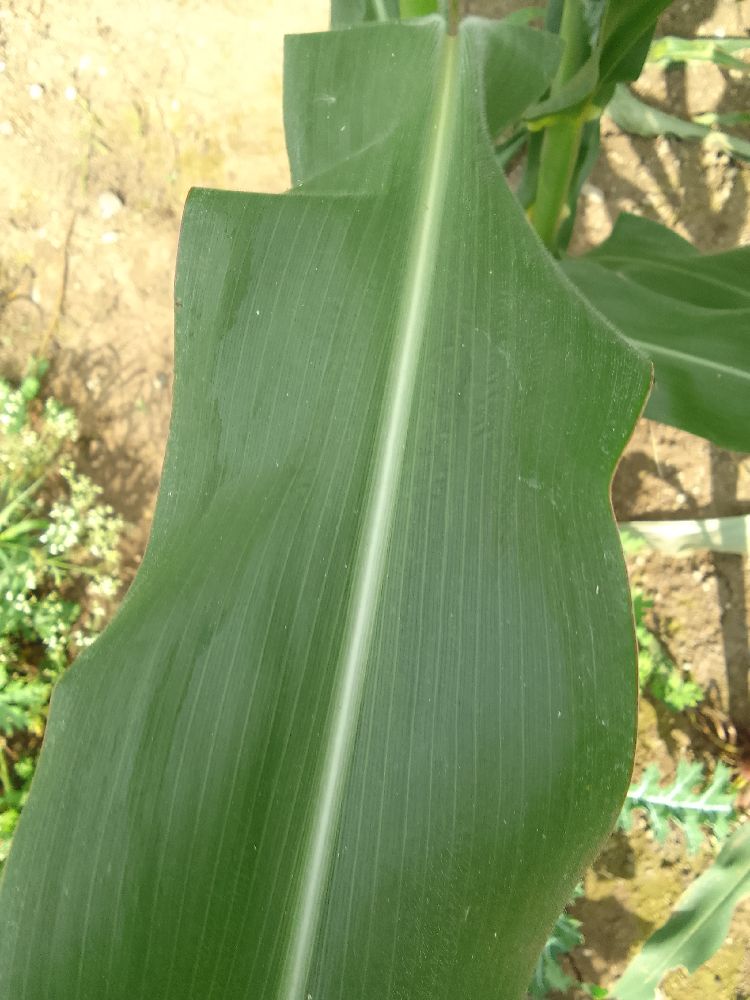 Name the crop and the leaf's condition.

maize, healthy
